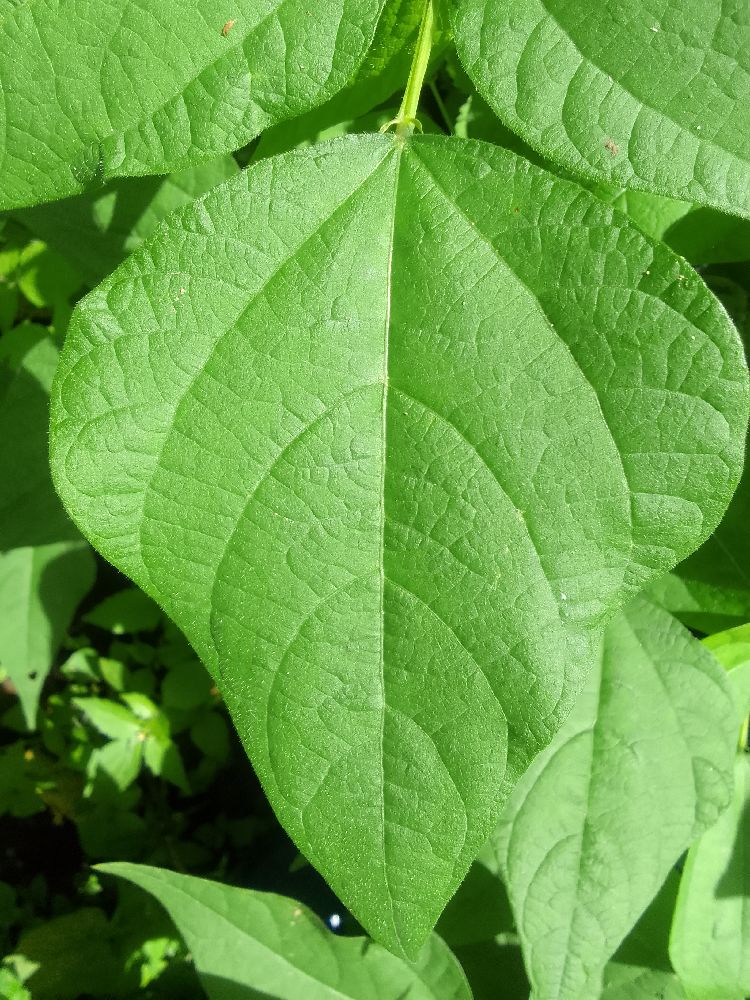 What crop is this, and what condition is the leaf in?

common bean, healthy
